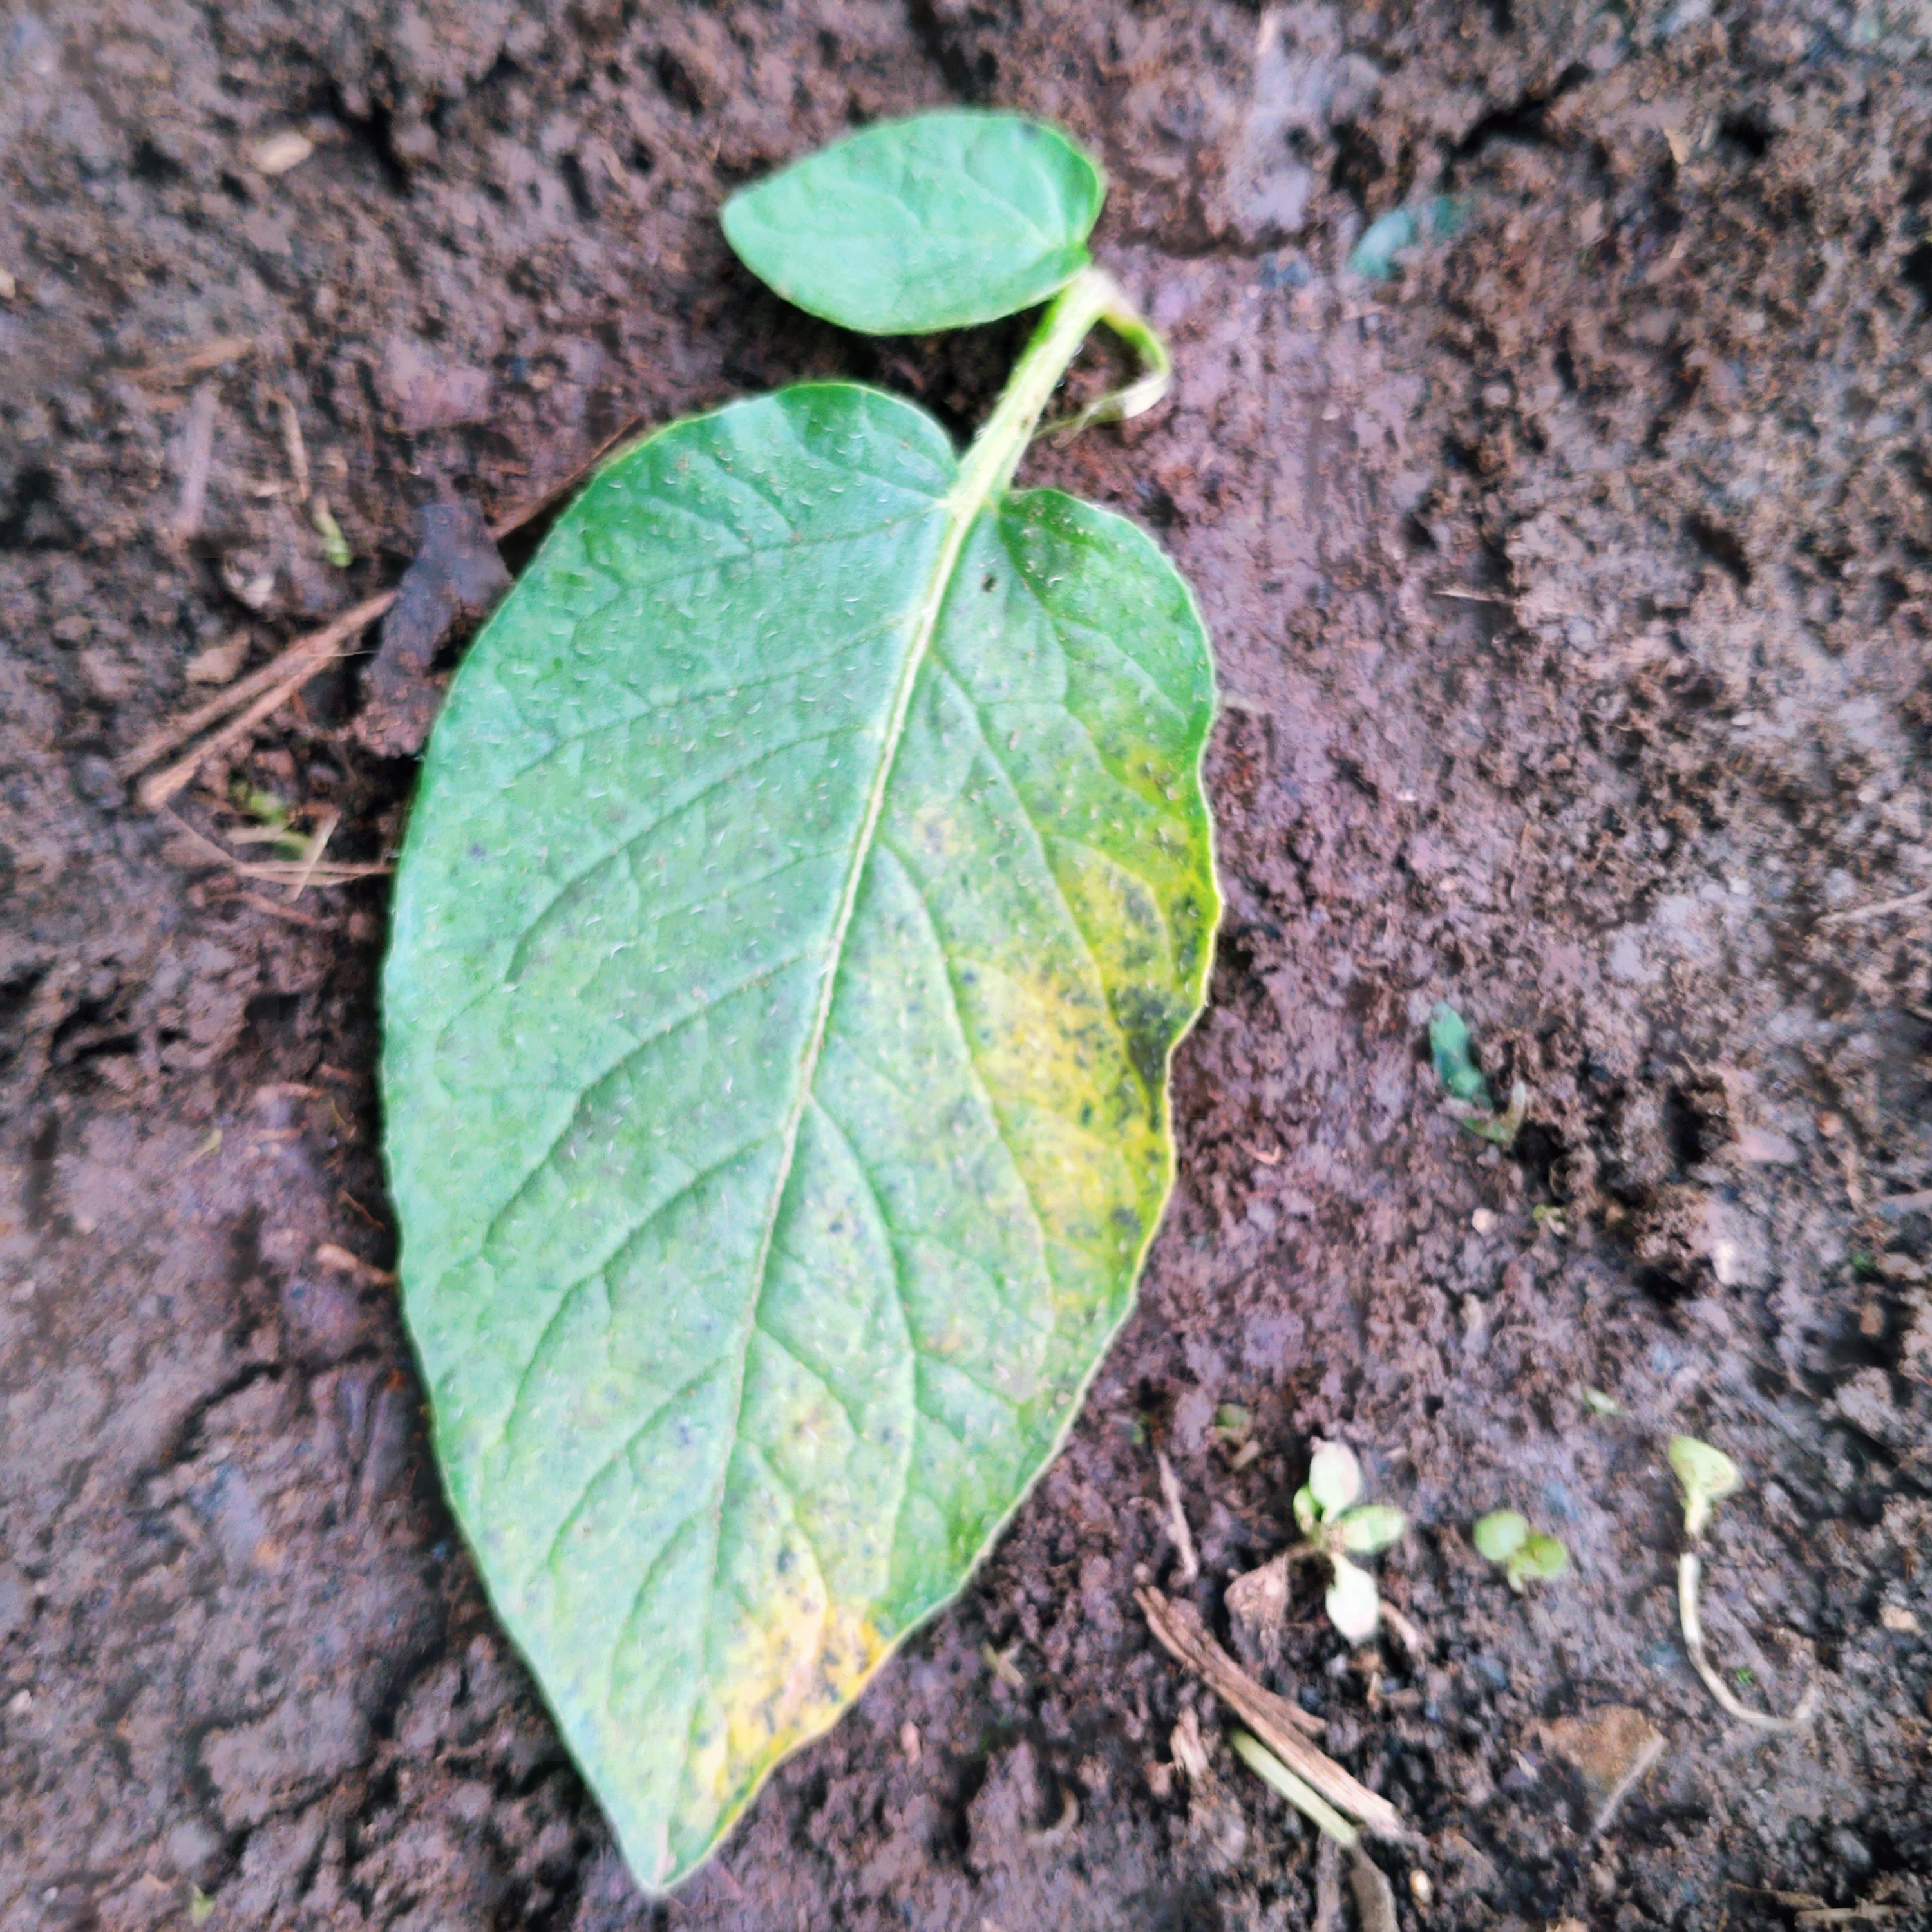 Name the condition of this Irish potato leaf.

late blight
